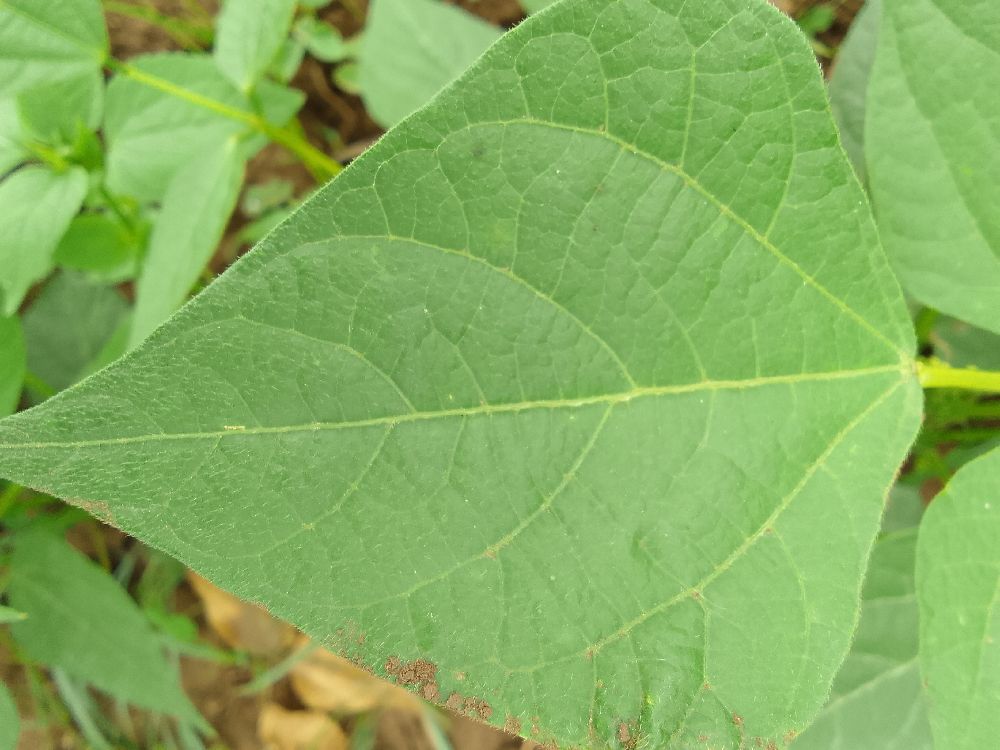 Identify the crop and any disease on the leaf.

common bean, healthy
